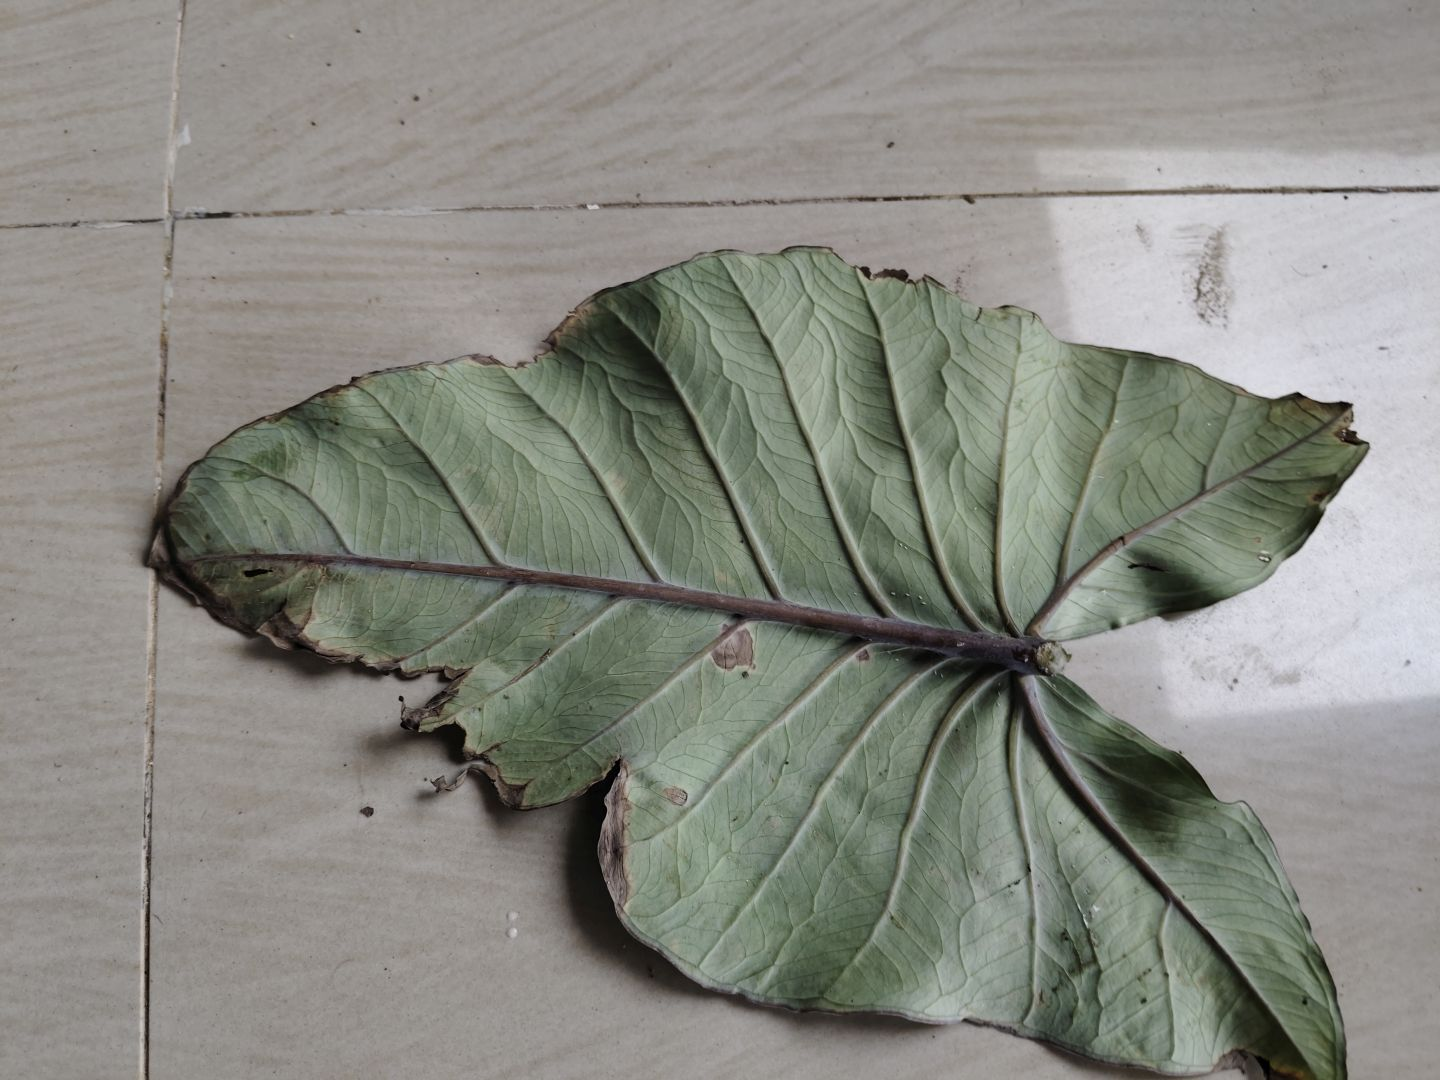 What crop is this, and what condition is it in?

taro, leaf blight
